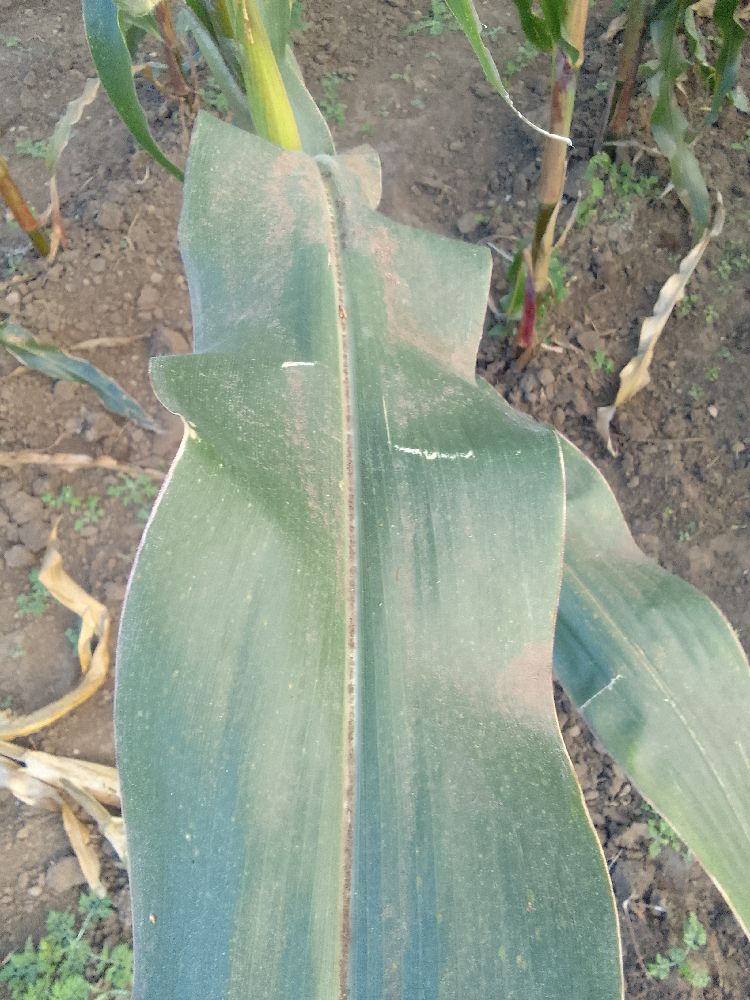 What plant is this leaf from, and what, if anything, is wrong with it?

maize, healthy
